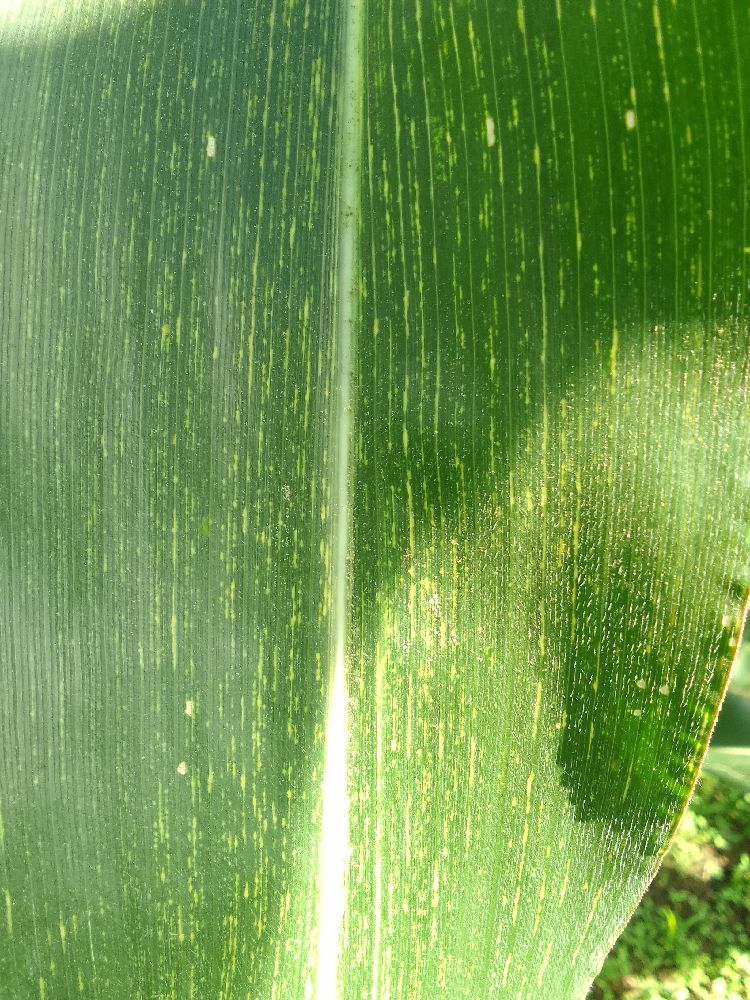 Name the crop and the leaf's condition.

maize, maize streak virus
